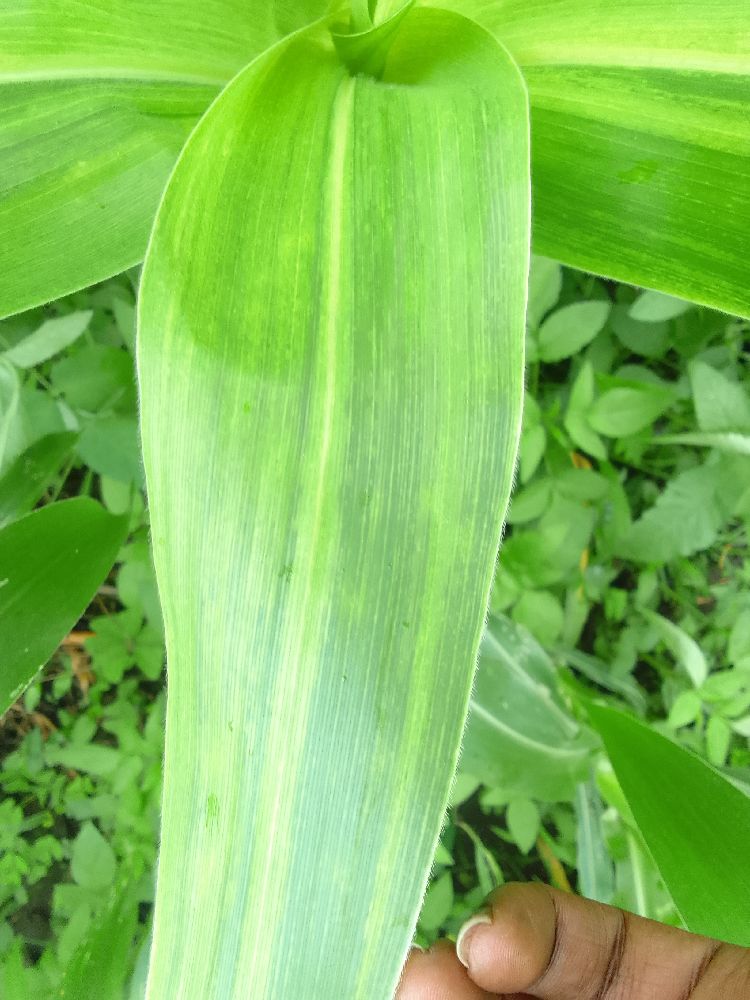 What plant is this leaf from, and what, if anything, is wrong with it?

maize, maize lethal necrosis
